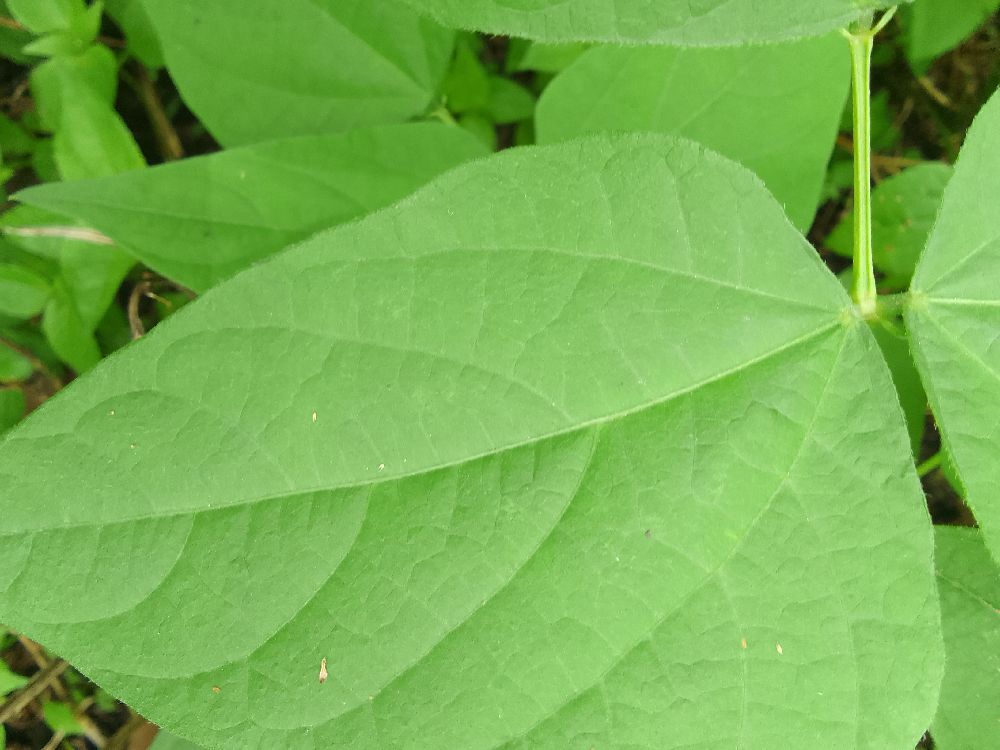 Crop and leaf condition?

common bean, healthy
